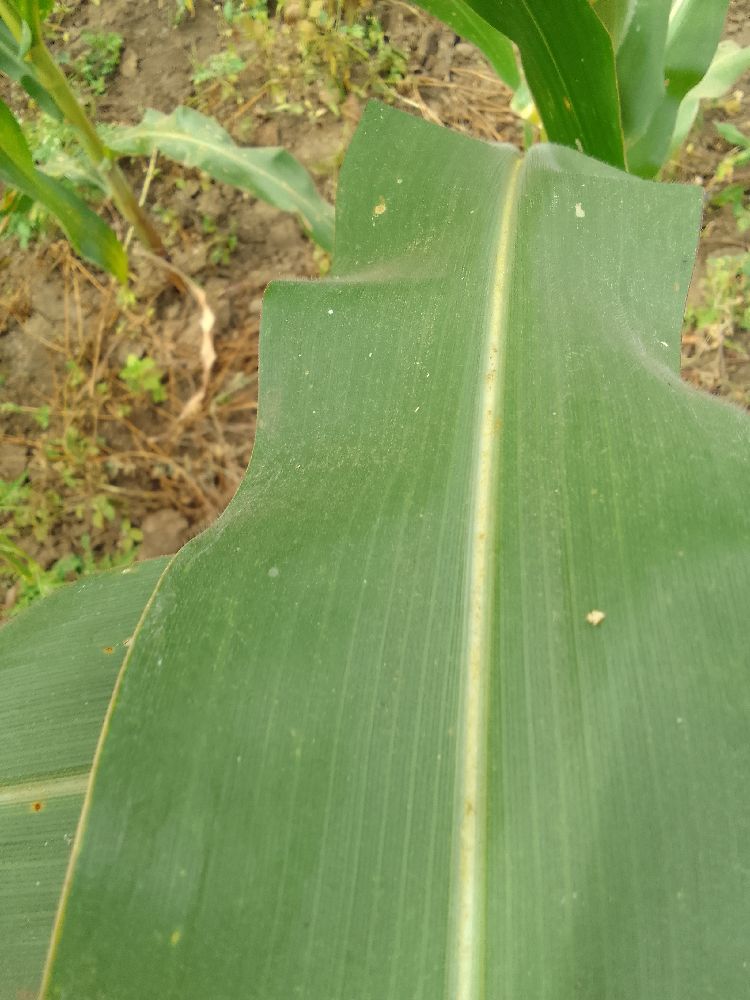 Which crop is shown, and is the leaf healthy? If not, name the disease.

maize, healthy
